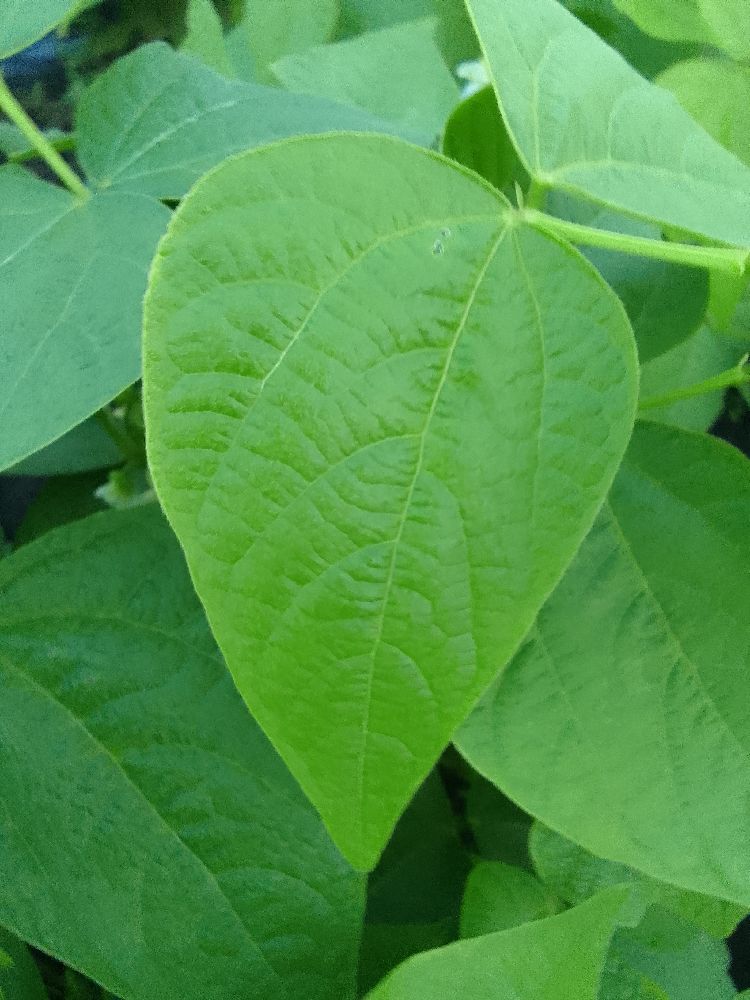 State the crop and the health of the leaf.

common bean, healthy
